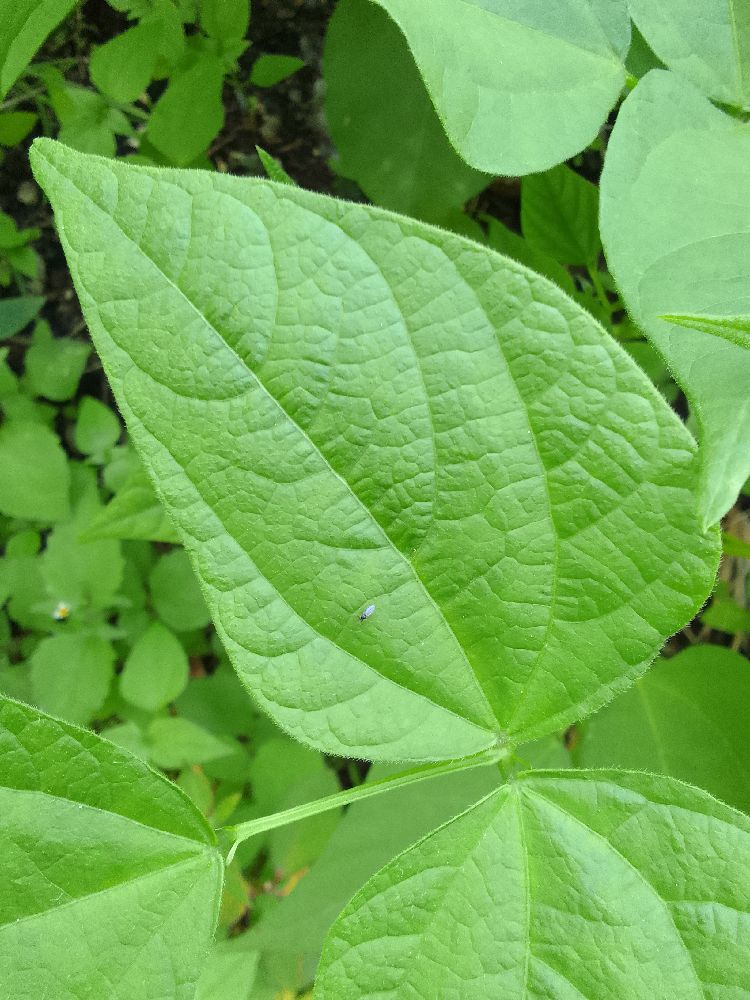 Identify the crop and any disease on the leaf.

common bean, healthy
